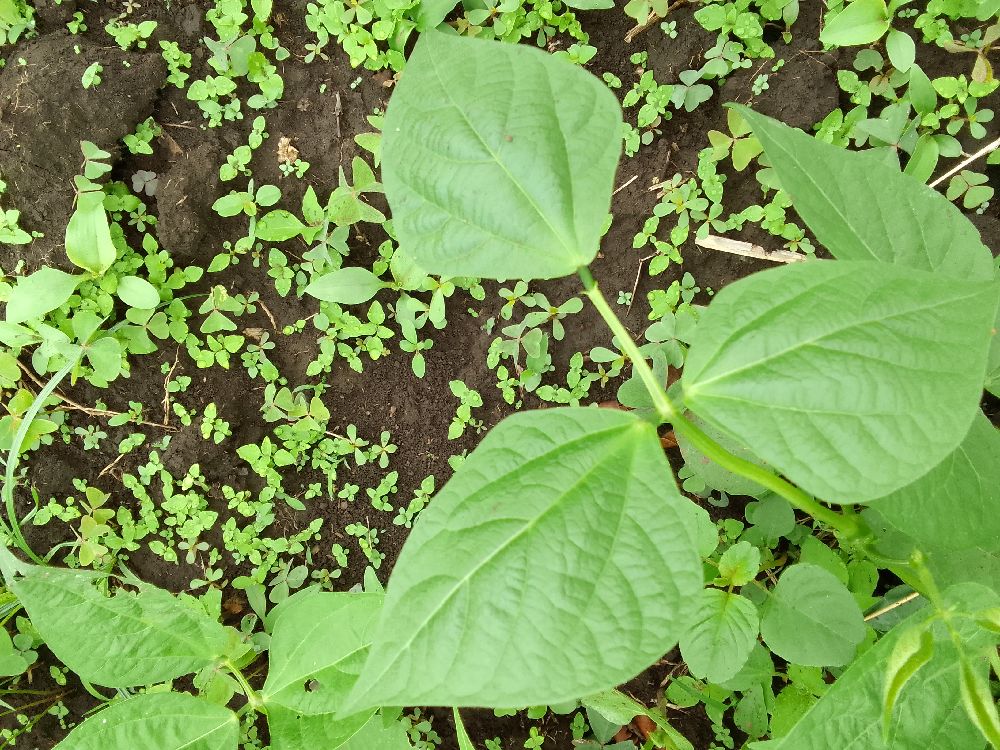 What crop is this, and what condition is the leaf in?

common bean, healthy
